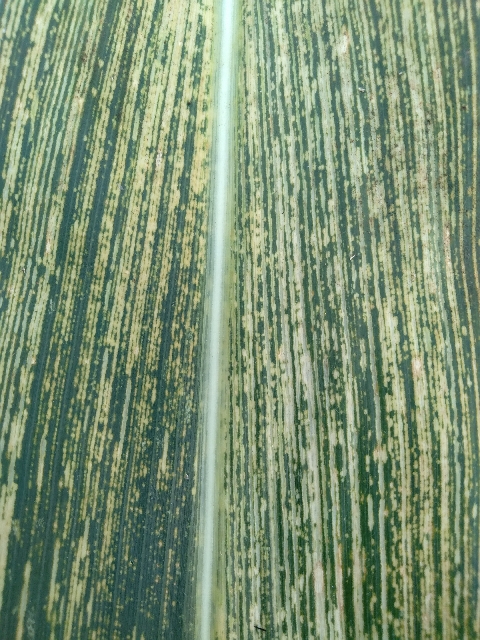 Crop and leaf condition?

maize, maize streak virus
